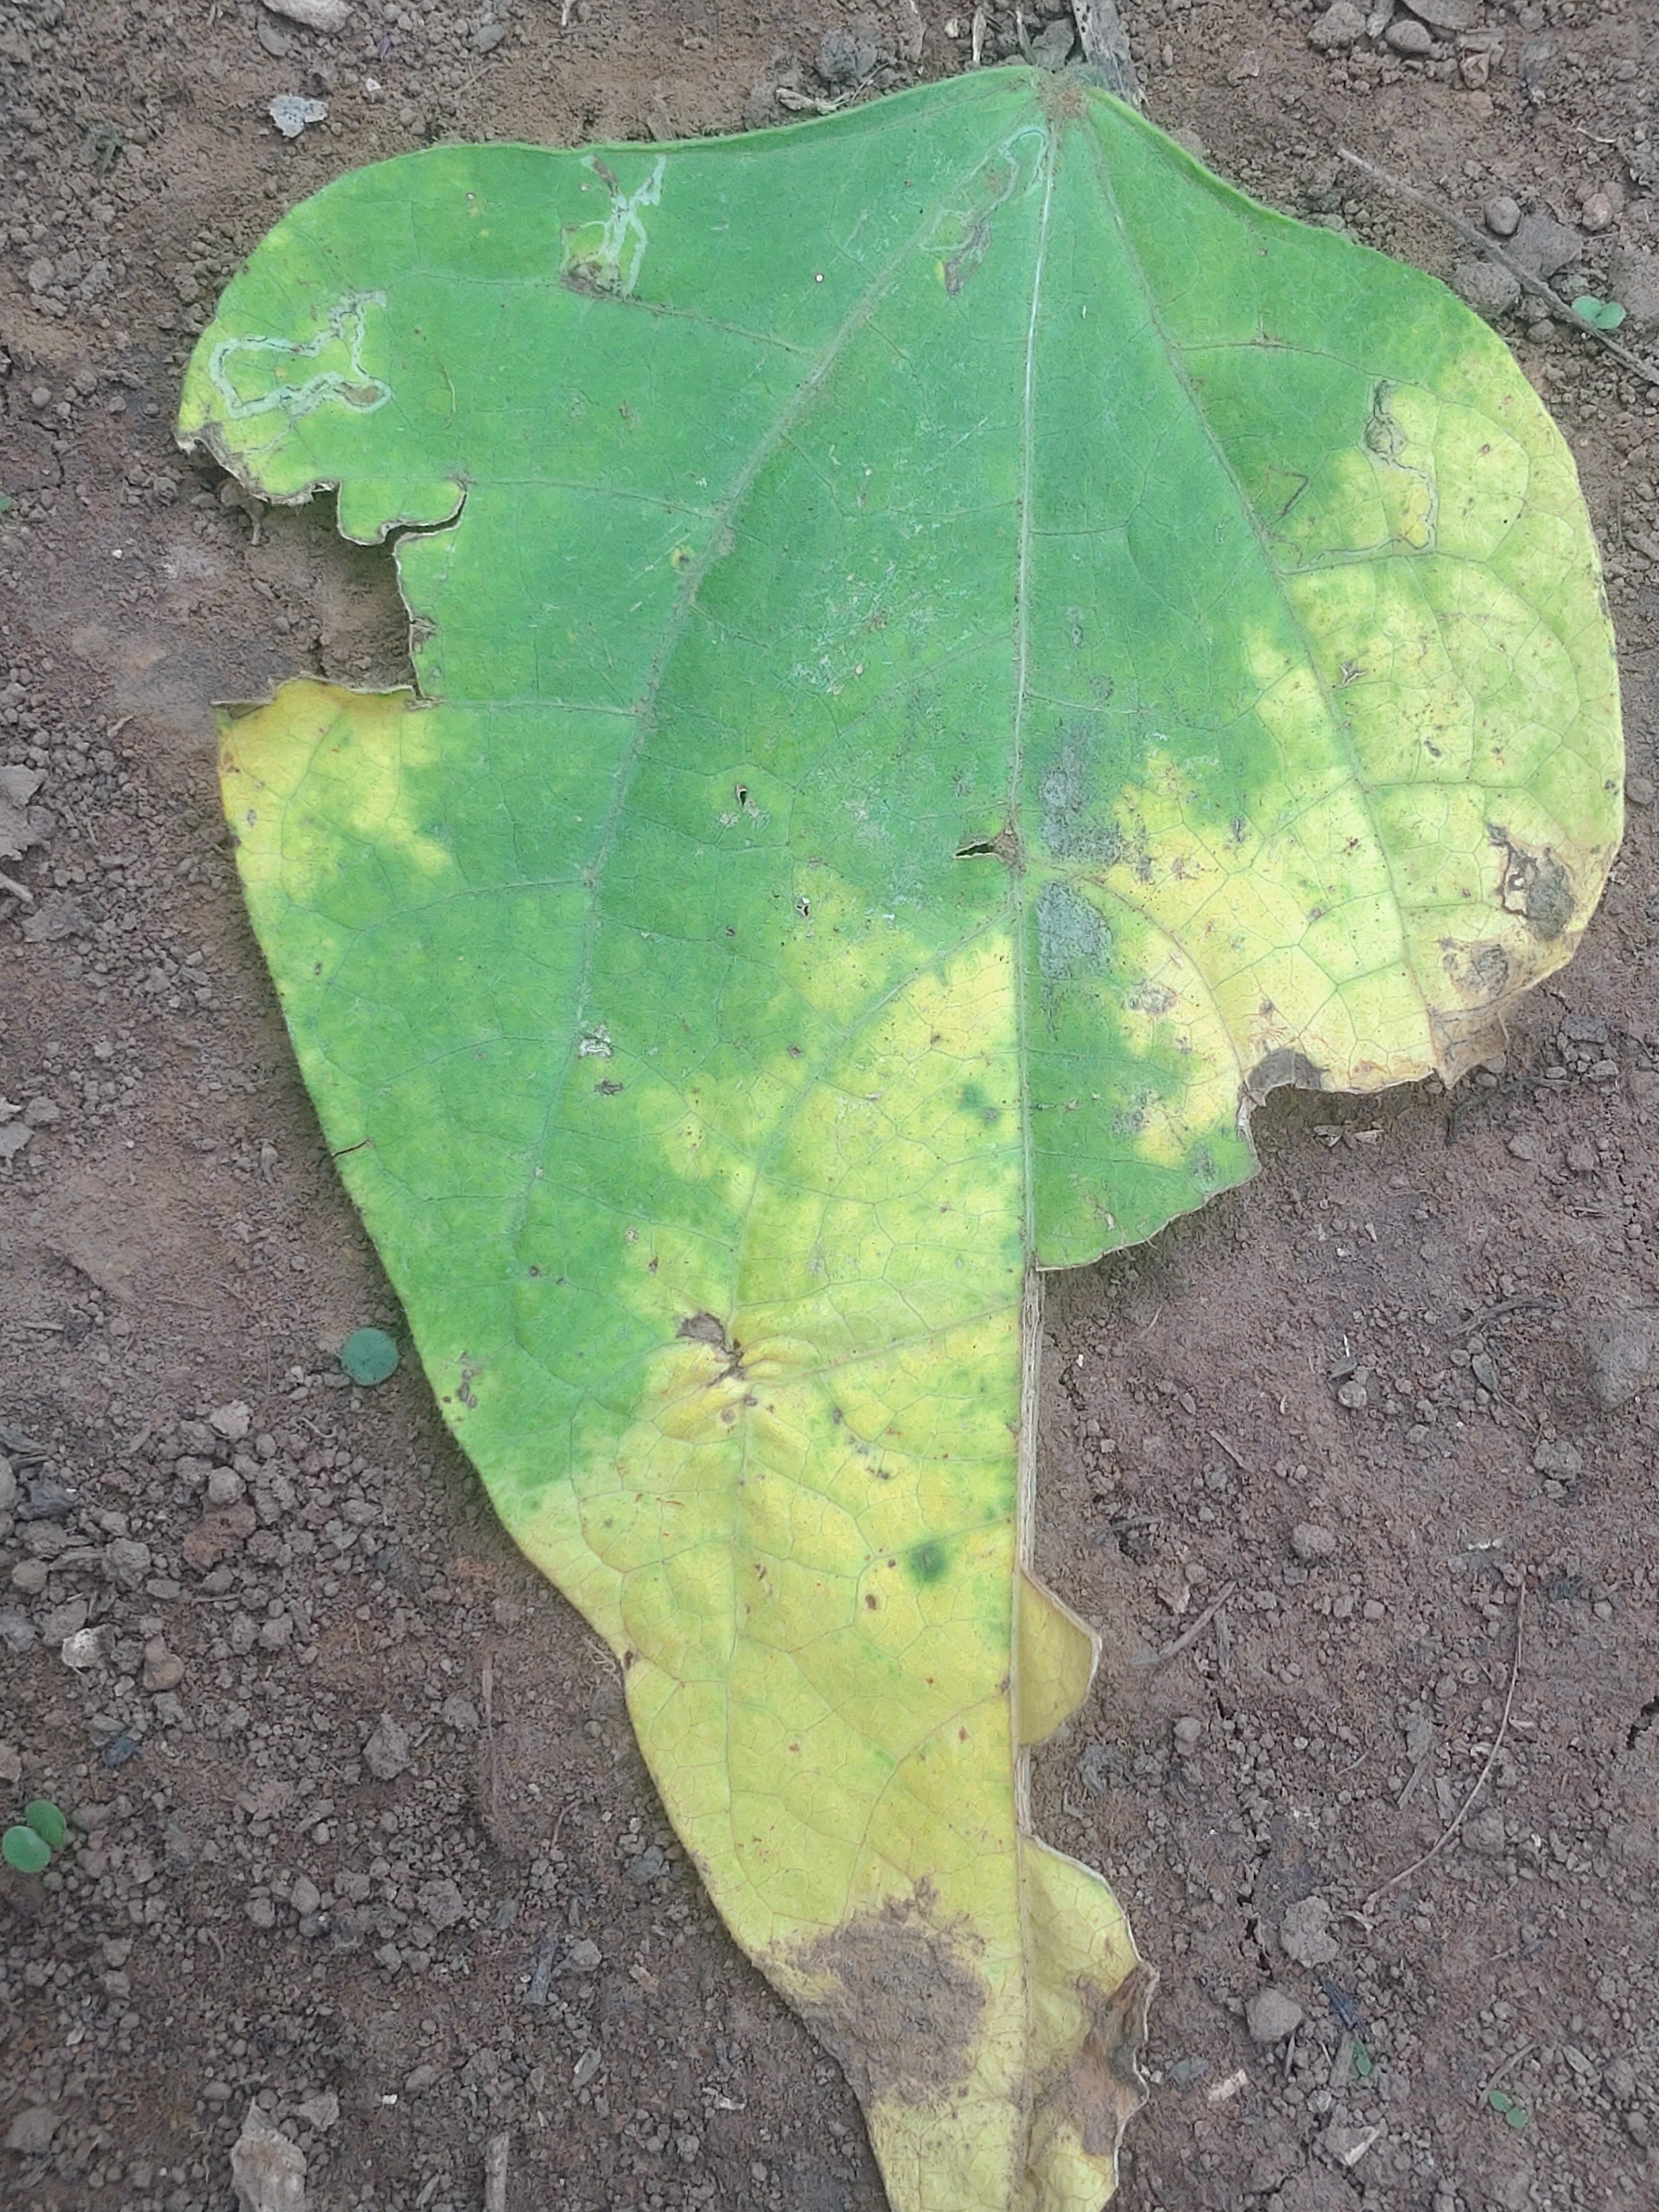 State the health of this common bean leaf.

anthracnose
